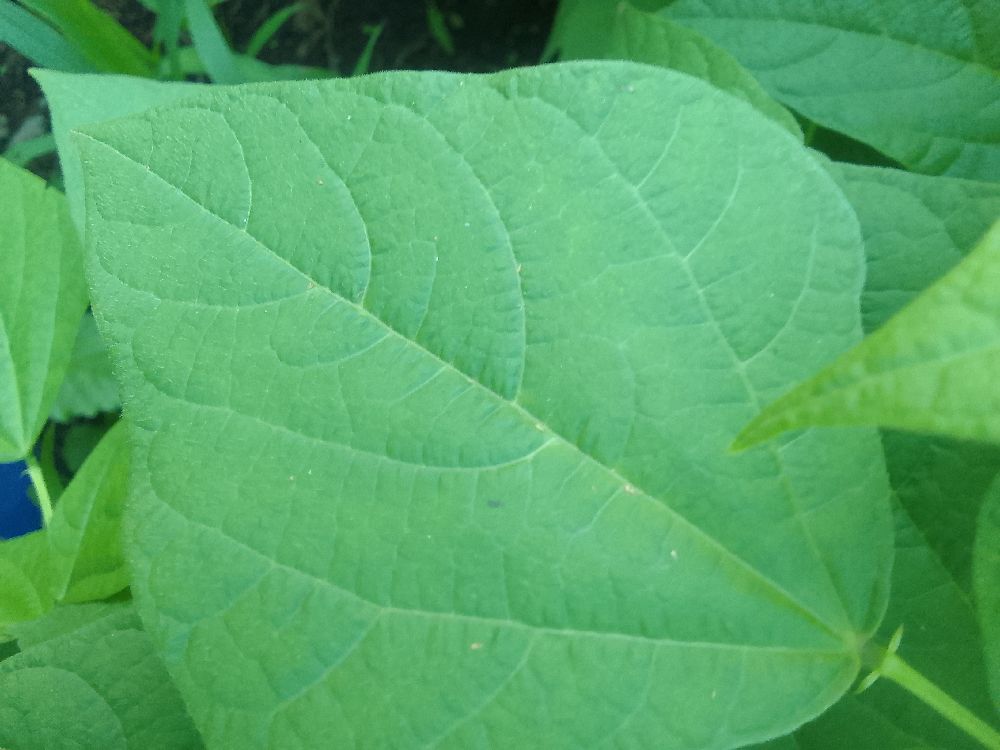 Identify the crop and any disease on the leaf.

common bean, healthy
